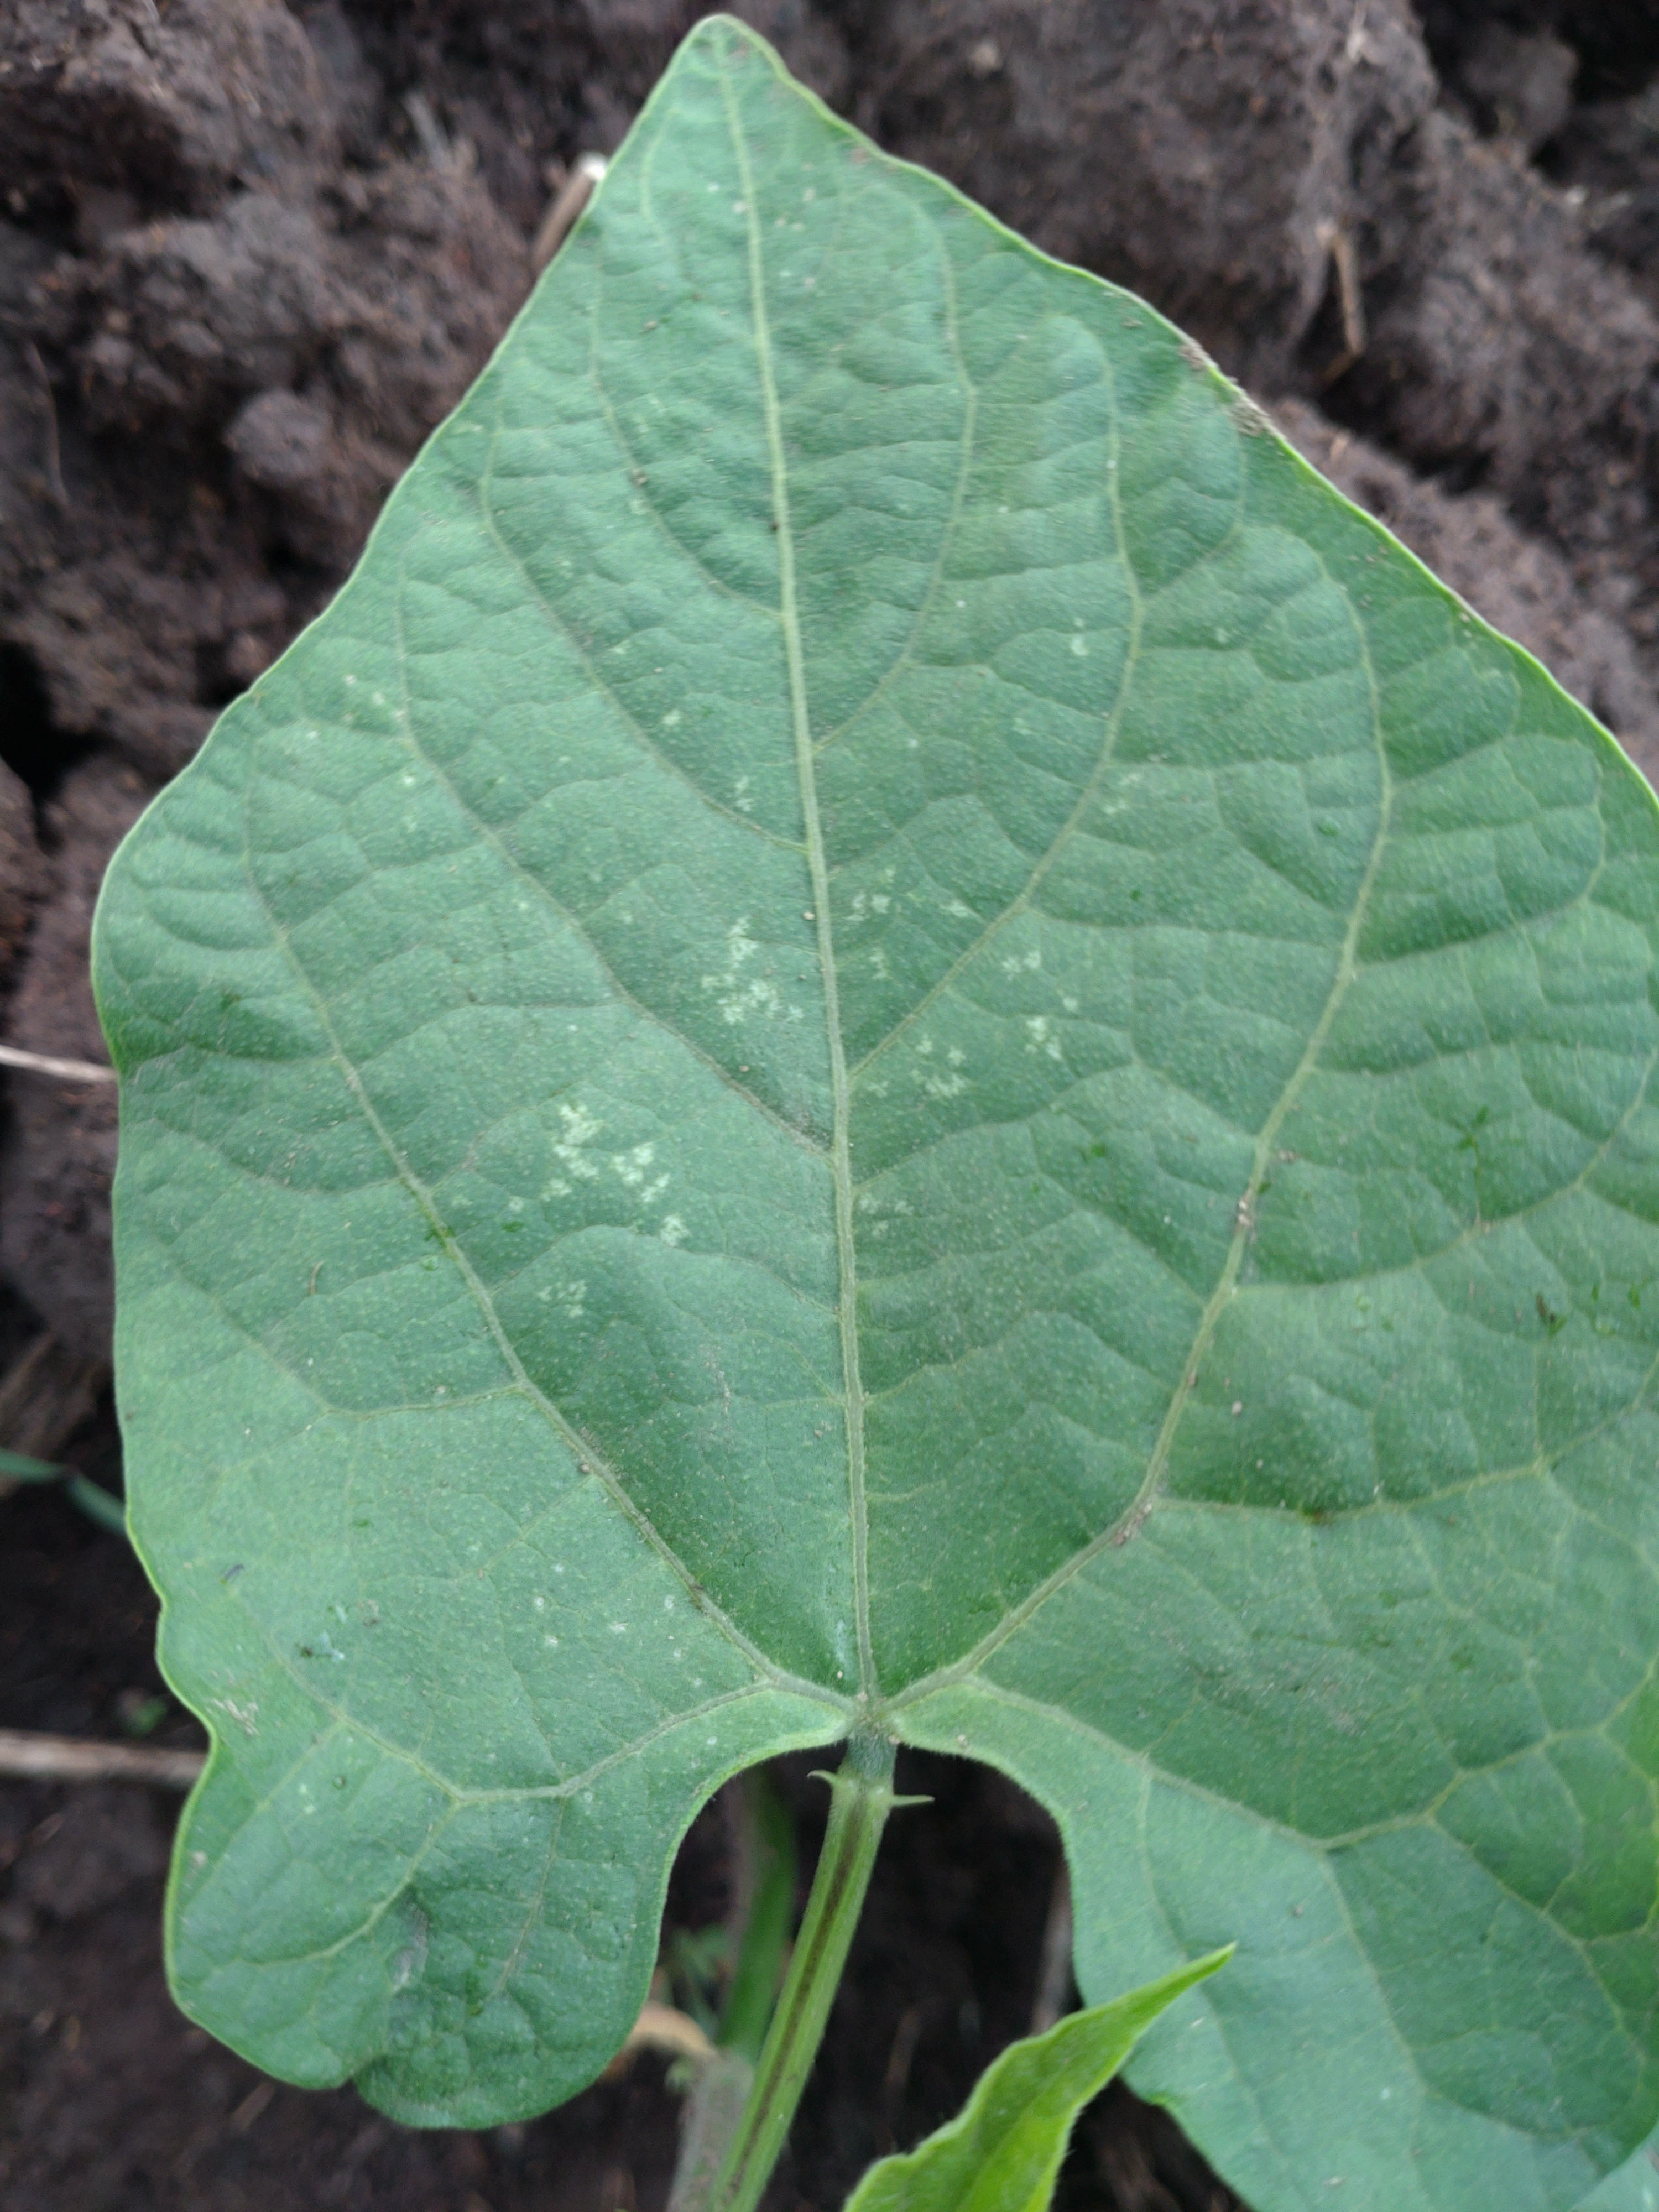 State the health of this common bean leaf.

healthy
